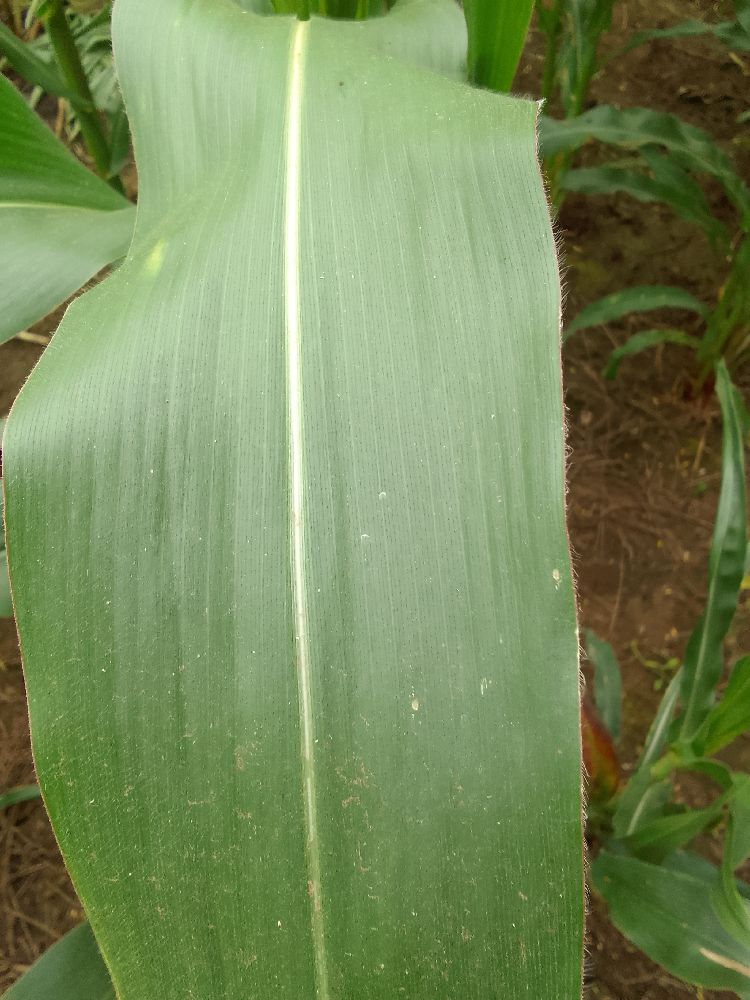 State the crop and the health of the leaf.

maize, healthy
